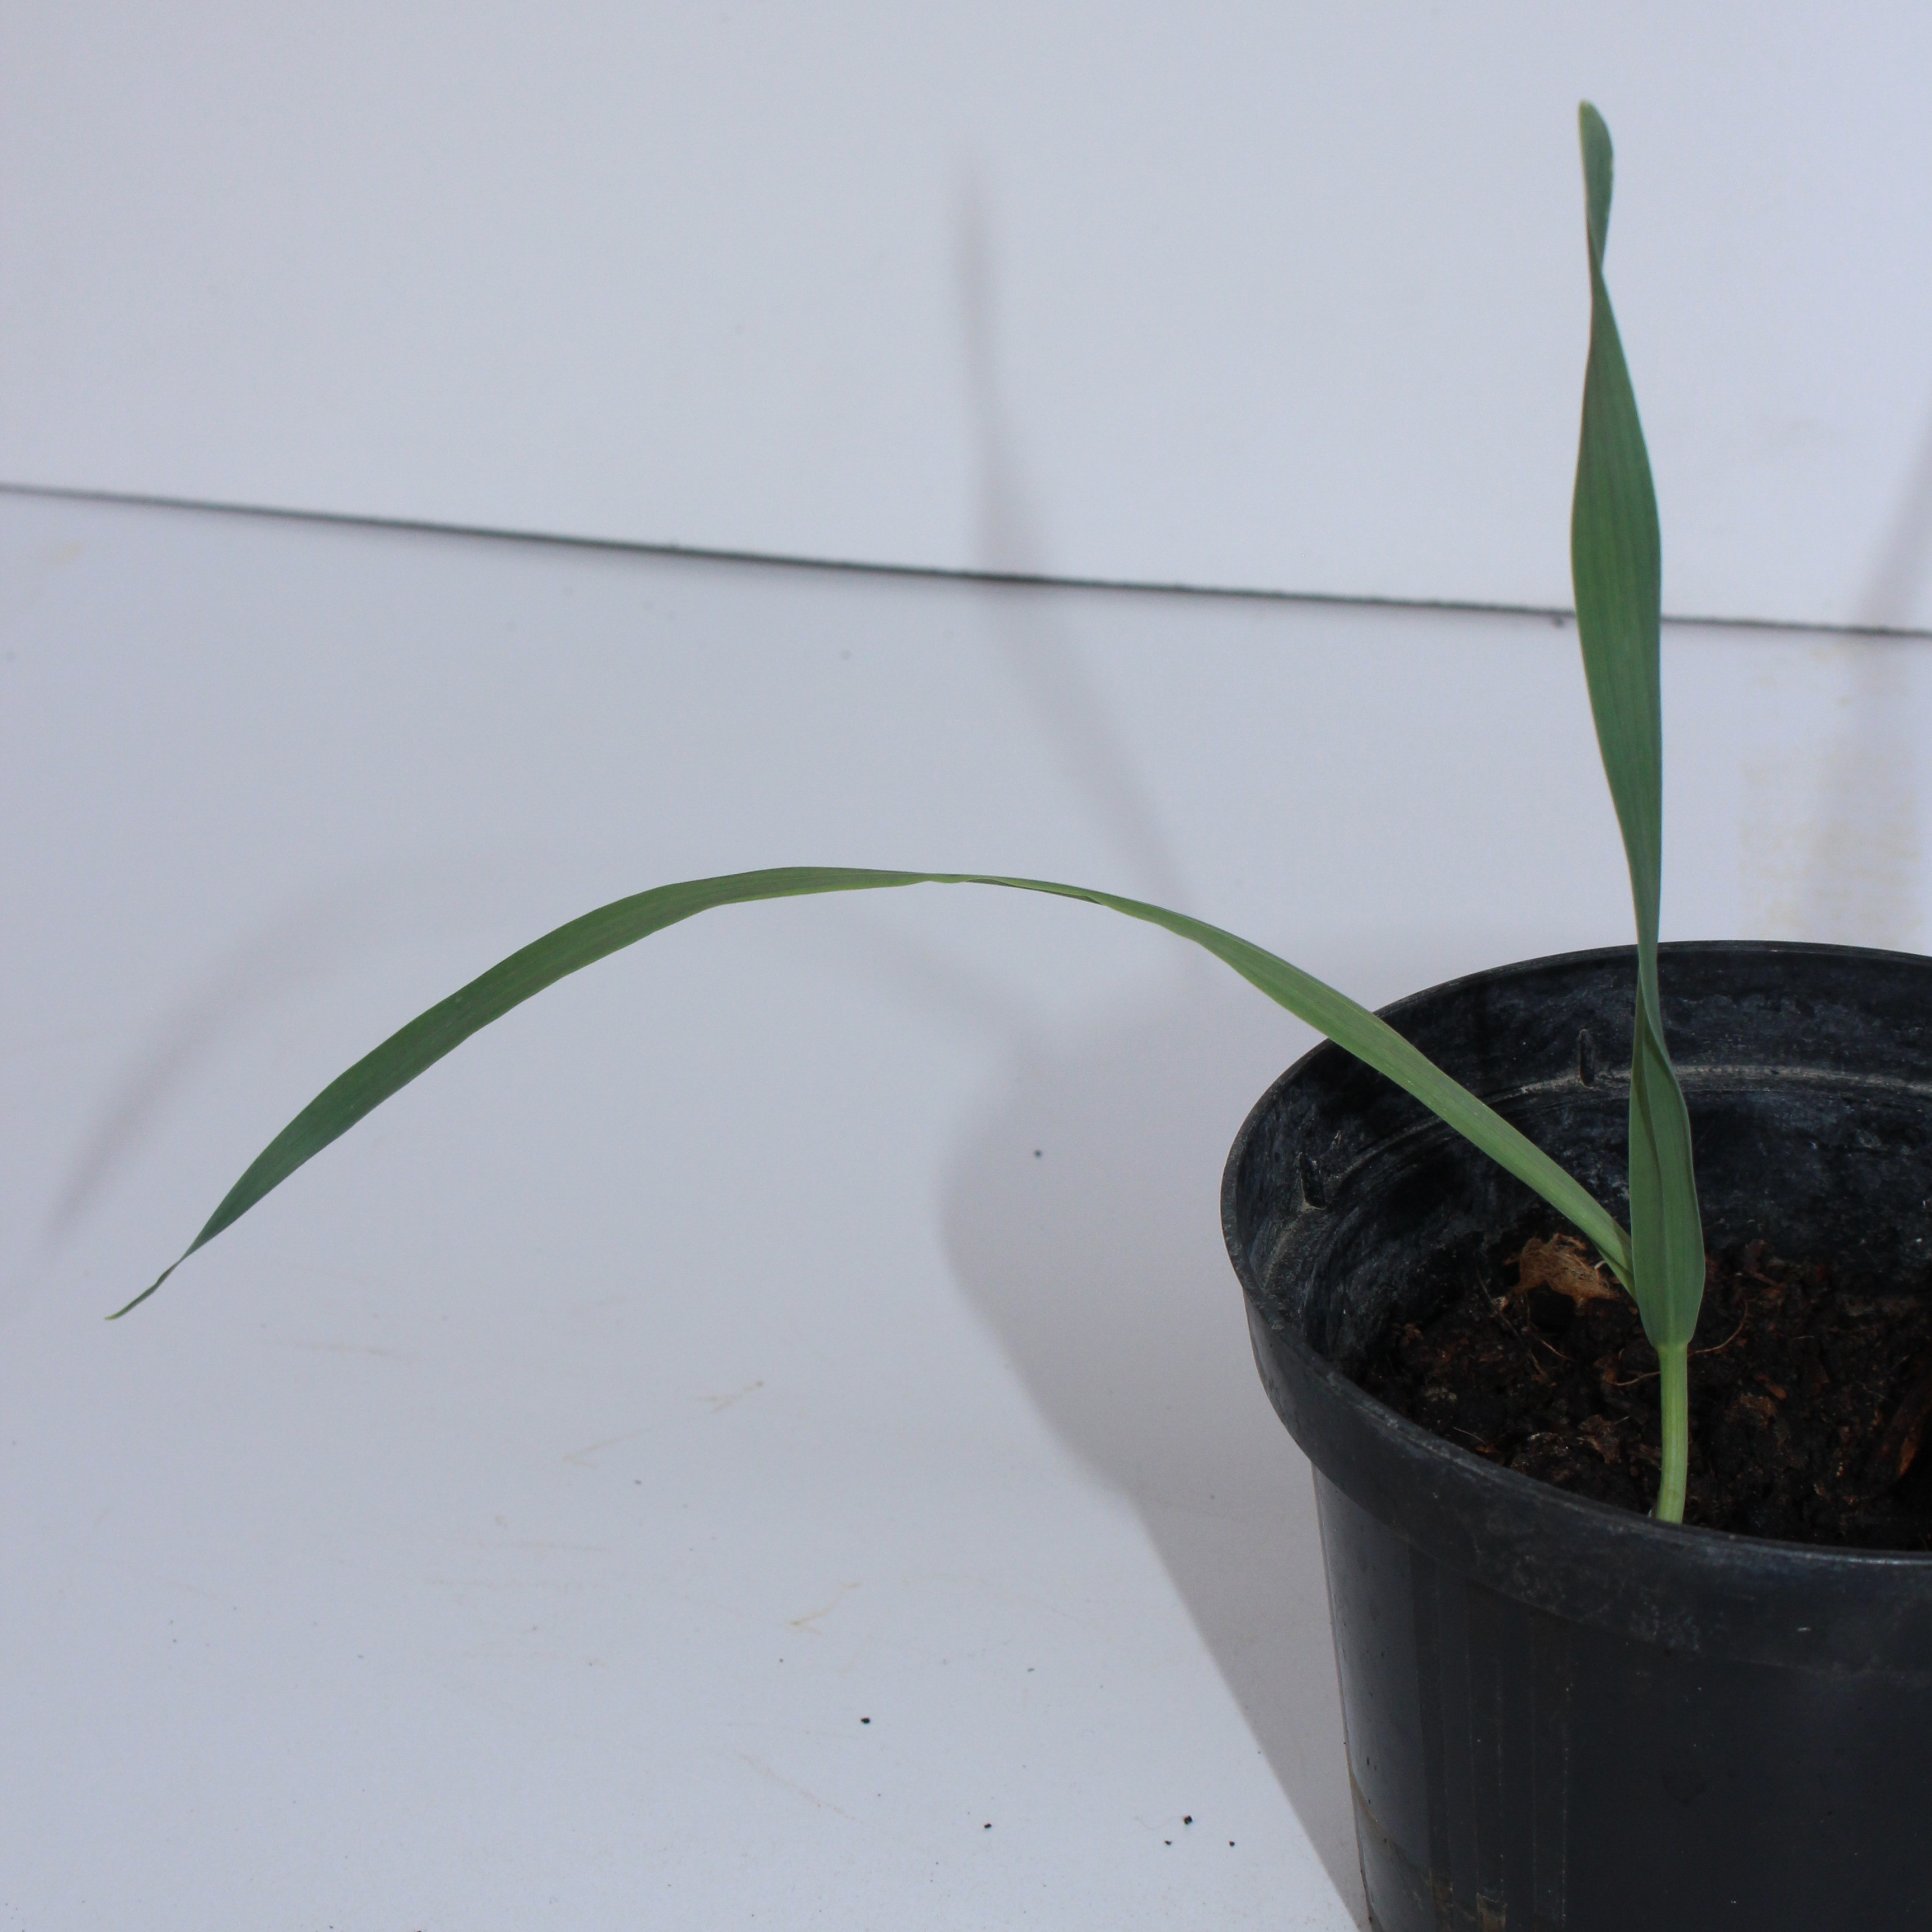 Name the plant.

Avena sterilis
